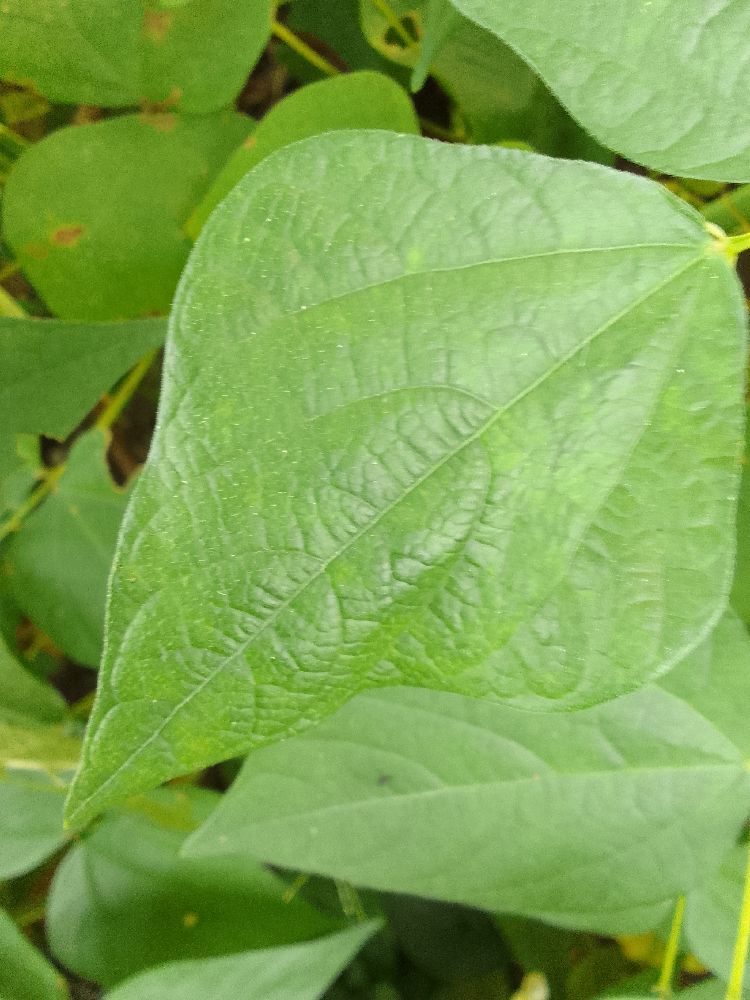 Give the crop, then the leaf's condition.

common bean, healthy
